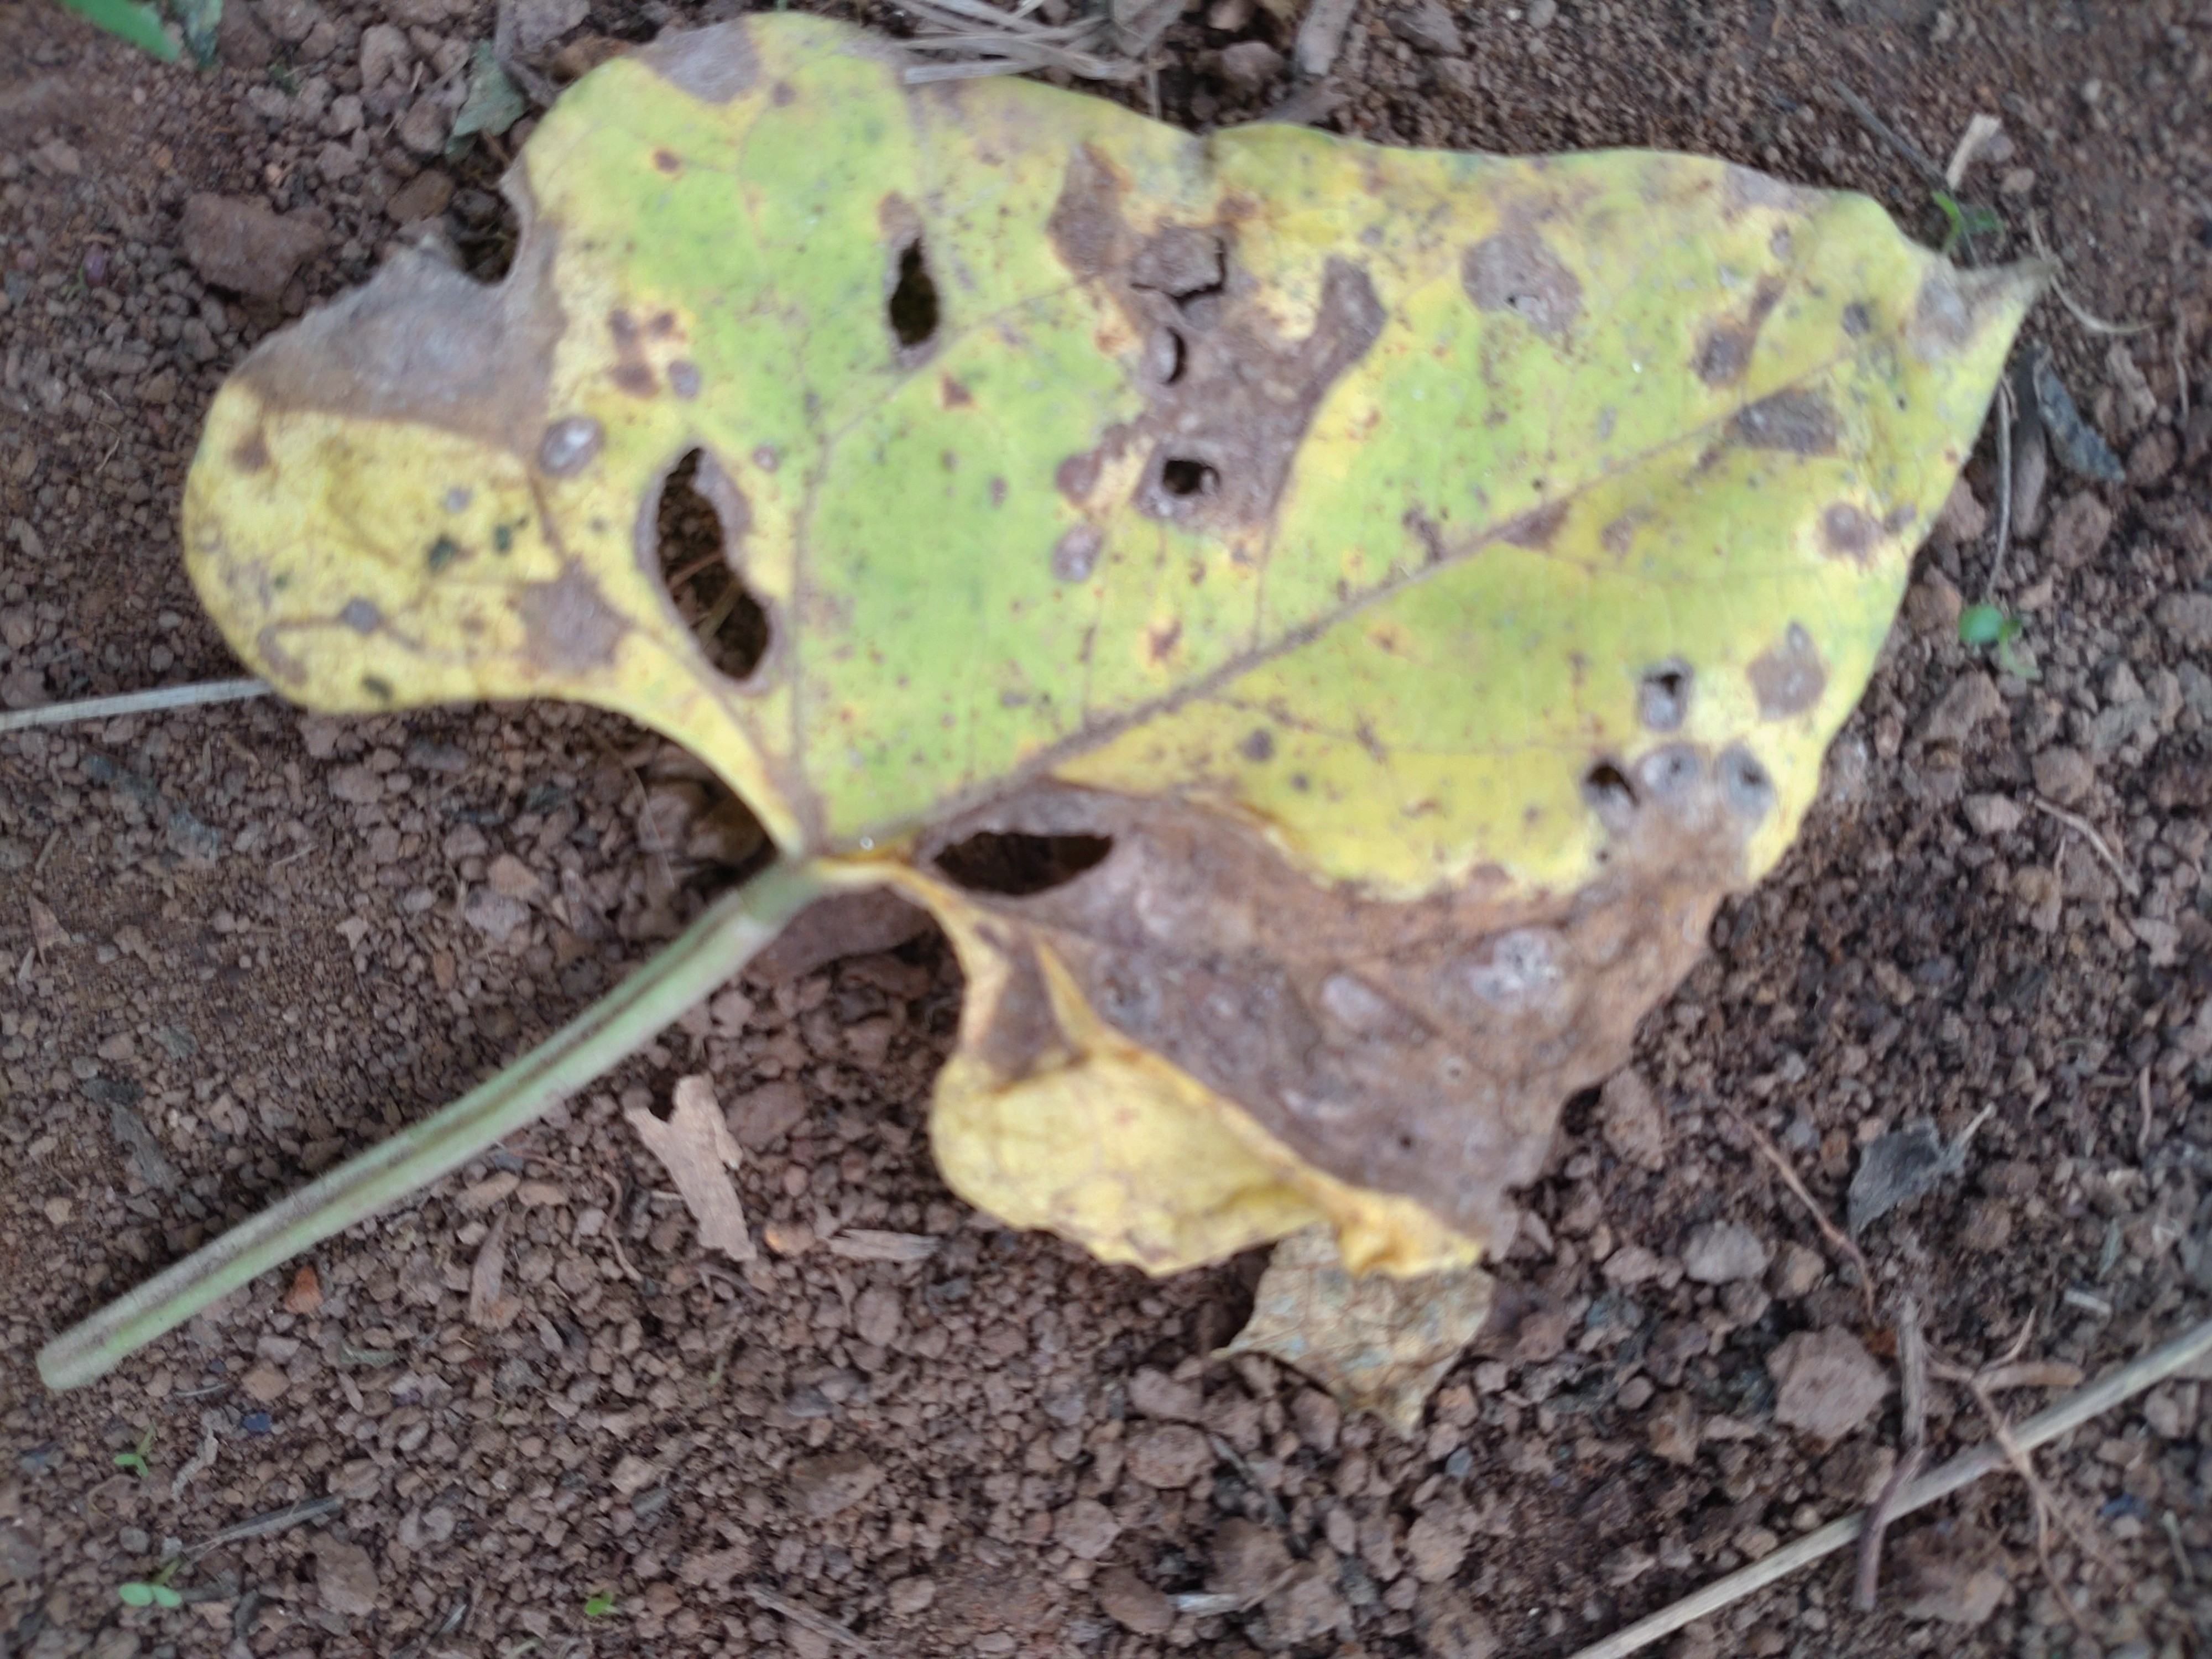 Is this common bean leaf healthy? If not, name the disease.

anthracnose
